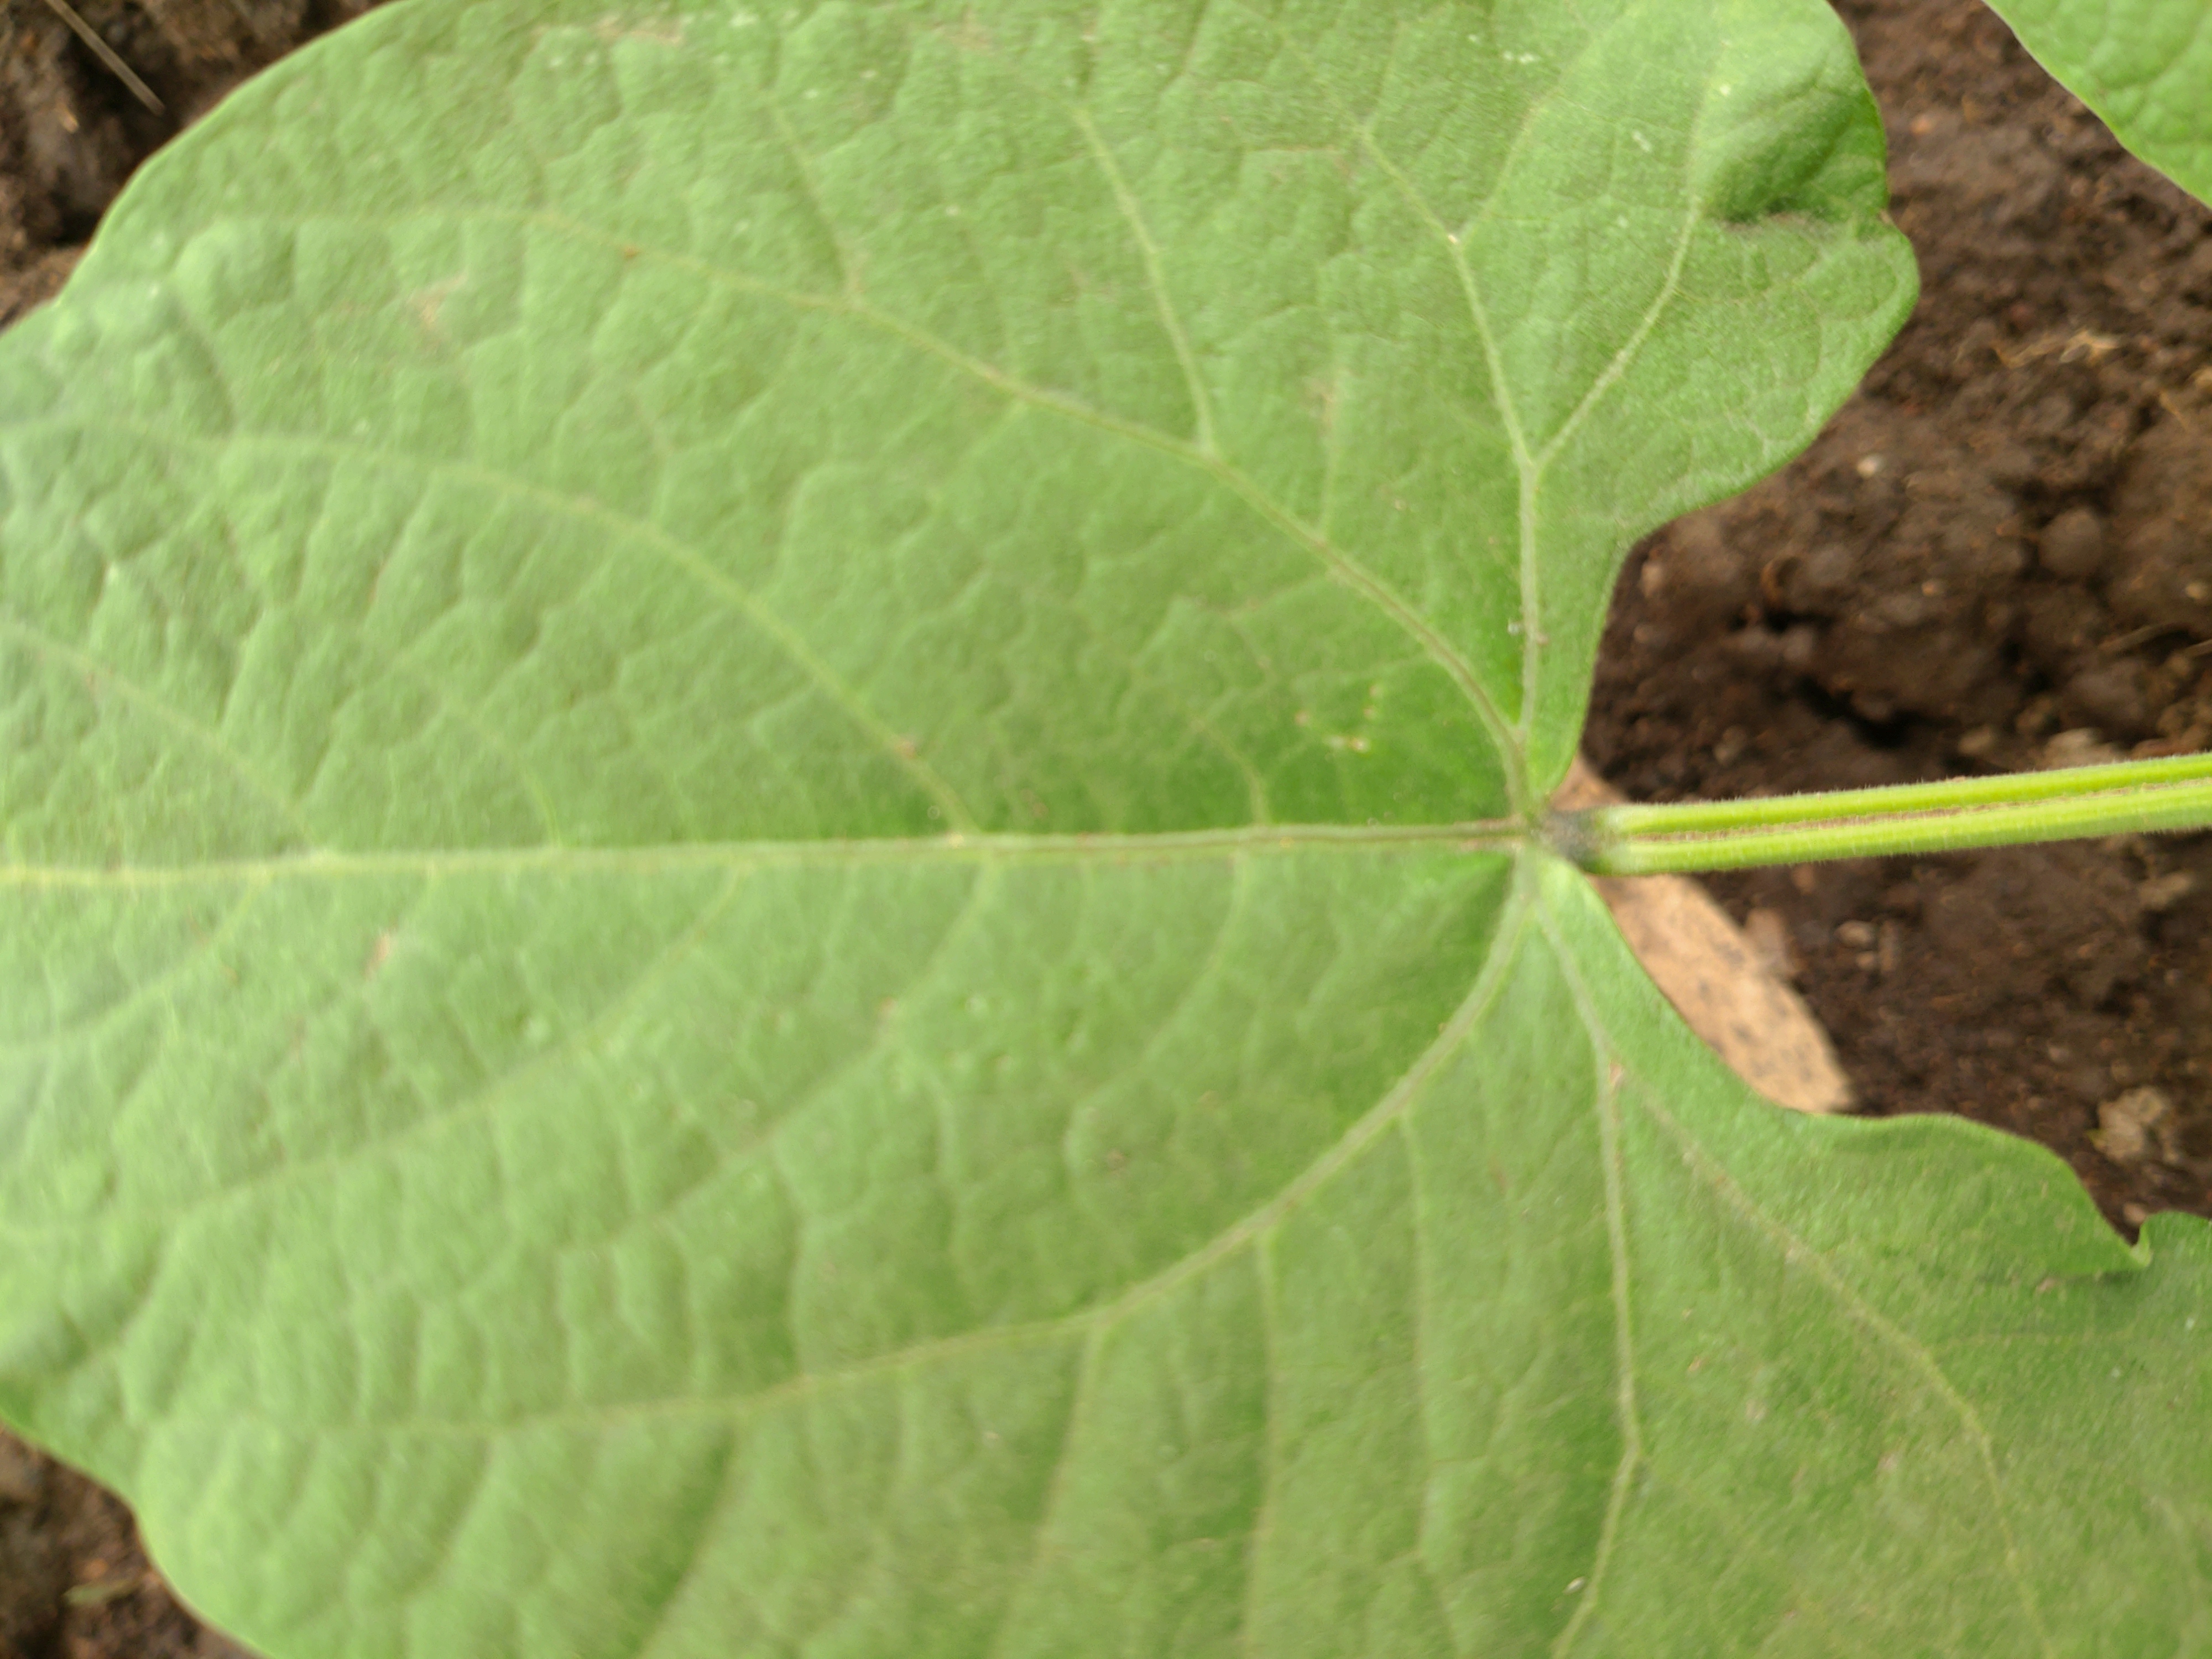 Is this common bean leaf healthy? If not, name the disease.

healthy
